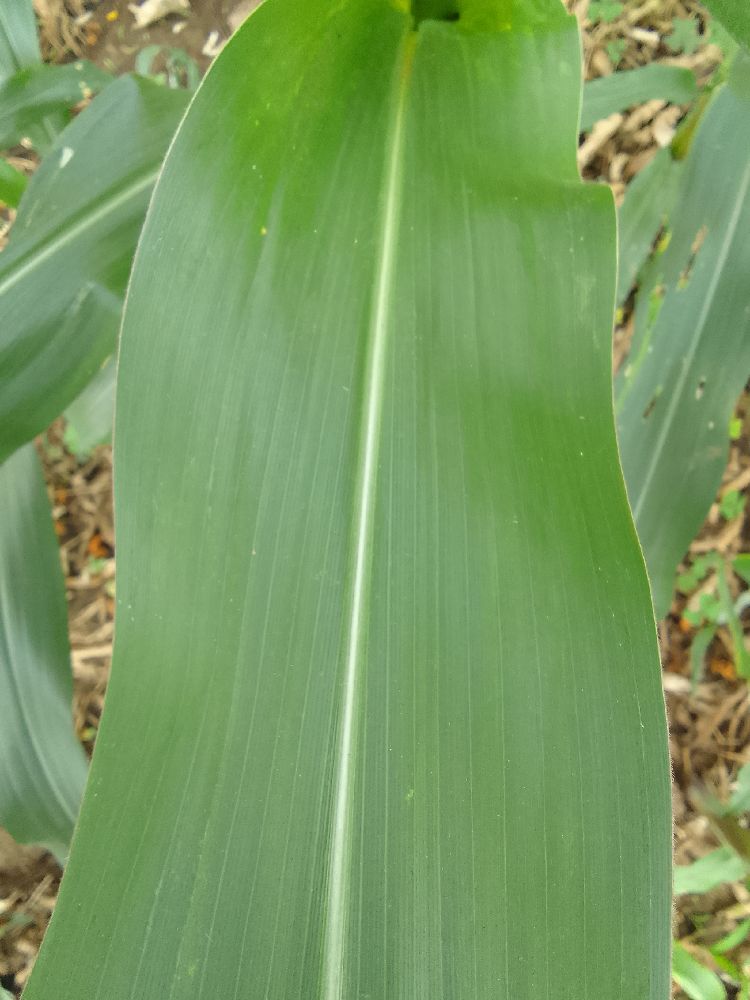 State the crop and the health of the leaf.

maize, healthy
